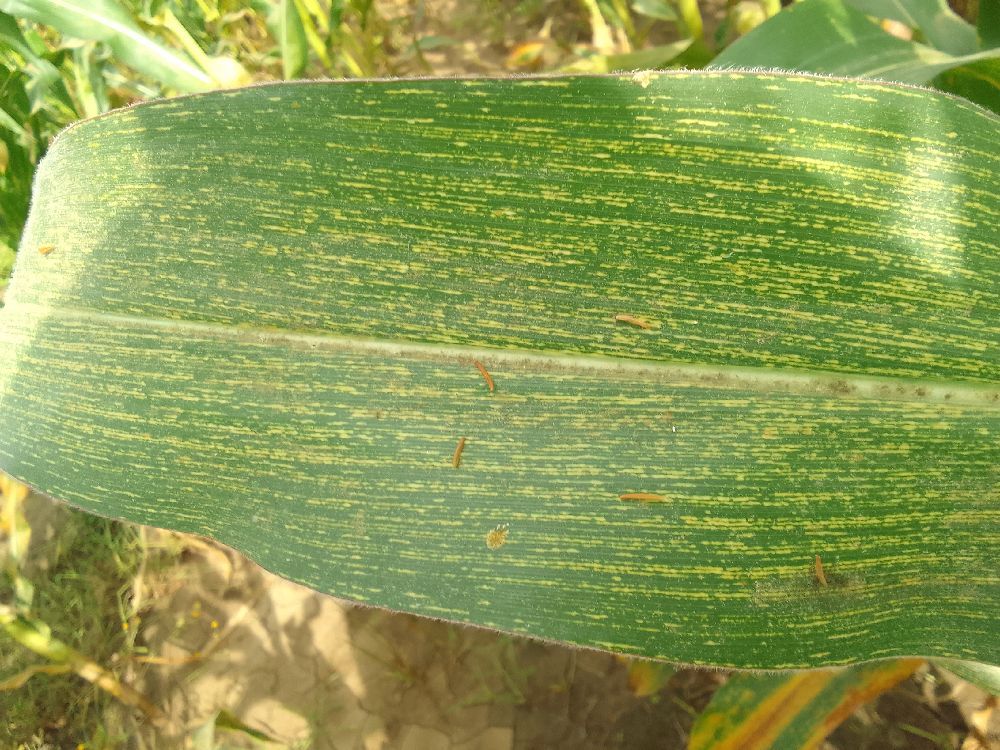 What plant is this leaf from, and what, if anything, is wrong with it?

maize, maize streak virus
